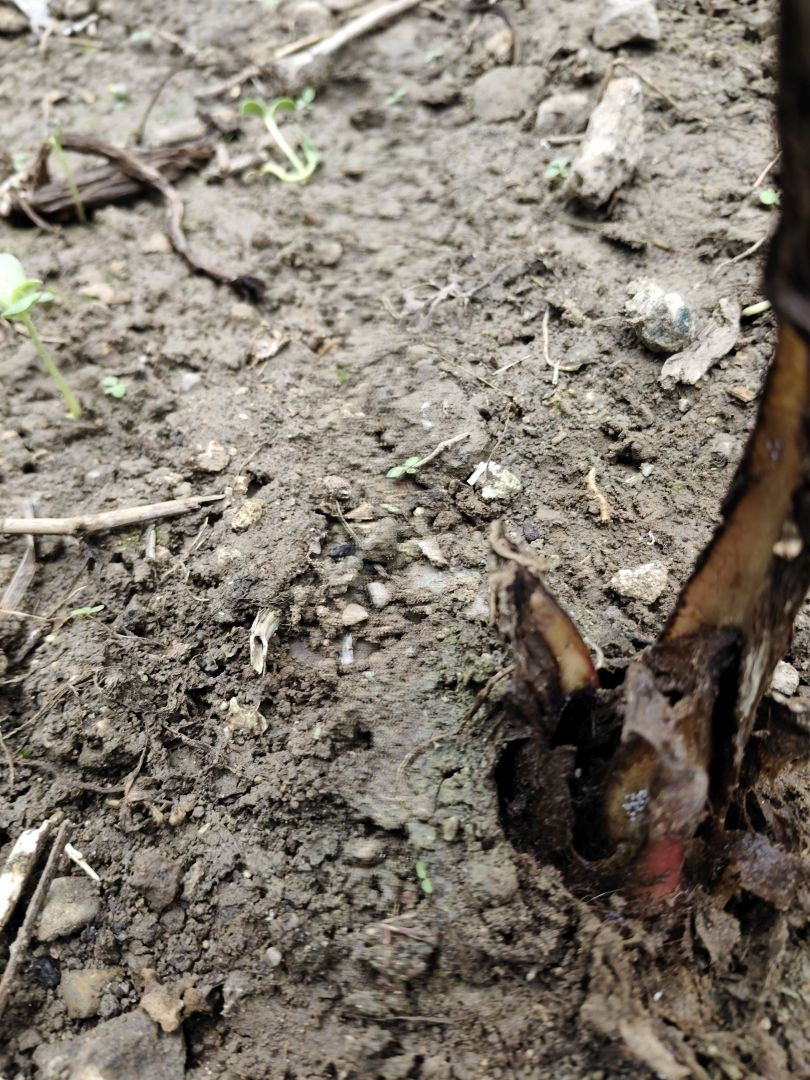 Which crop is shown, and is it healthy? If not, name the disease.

taro, root rot
